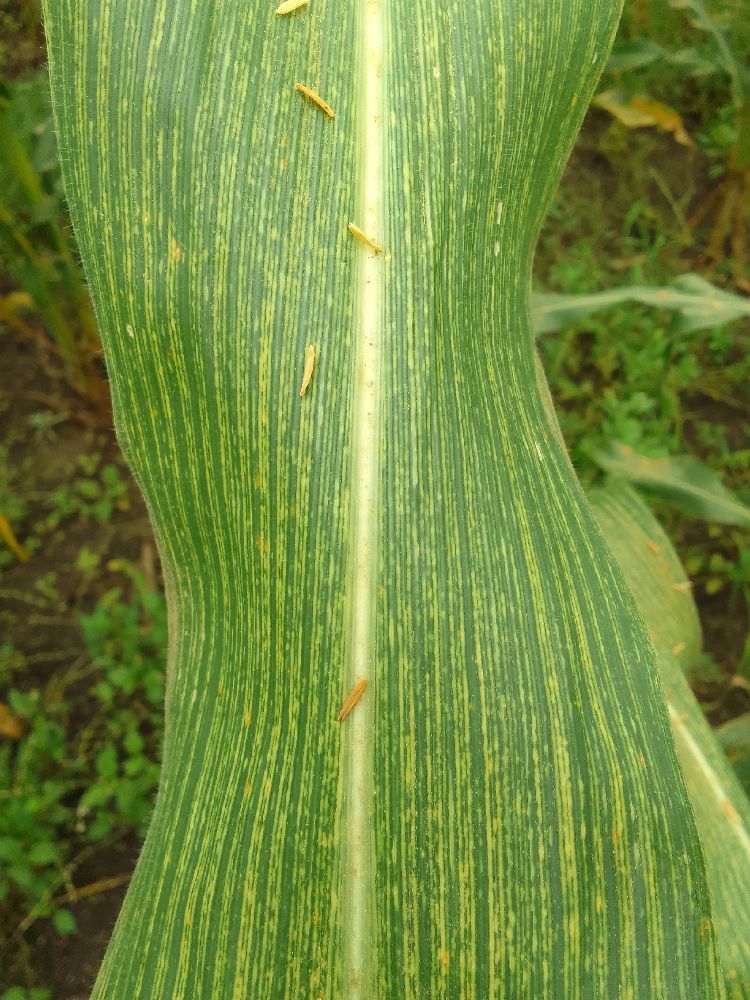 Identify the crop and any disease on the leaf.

maize, maize streak virus
